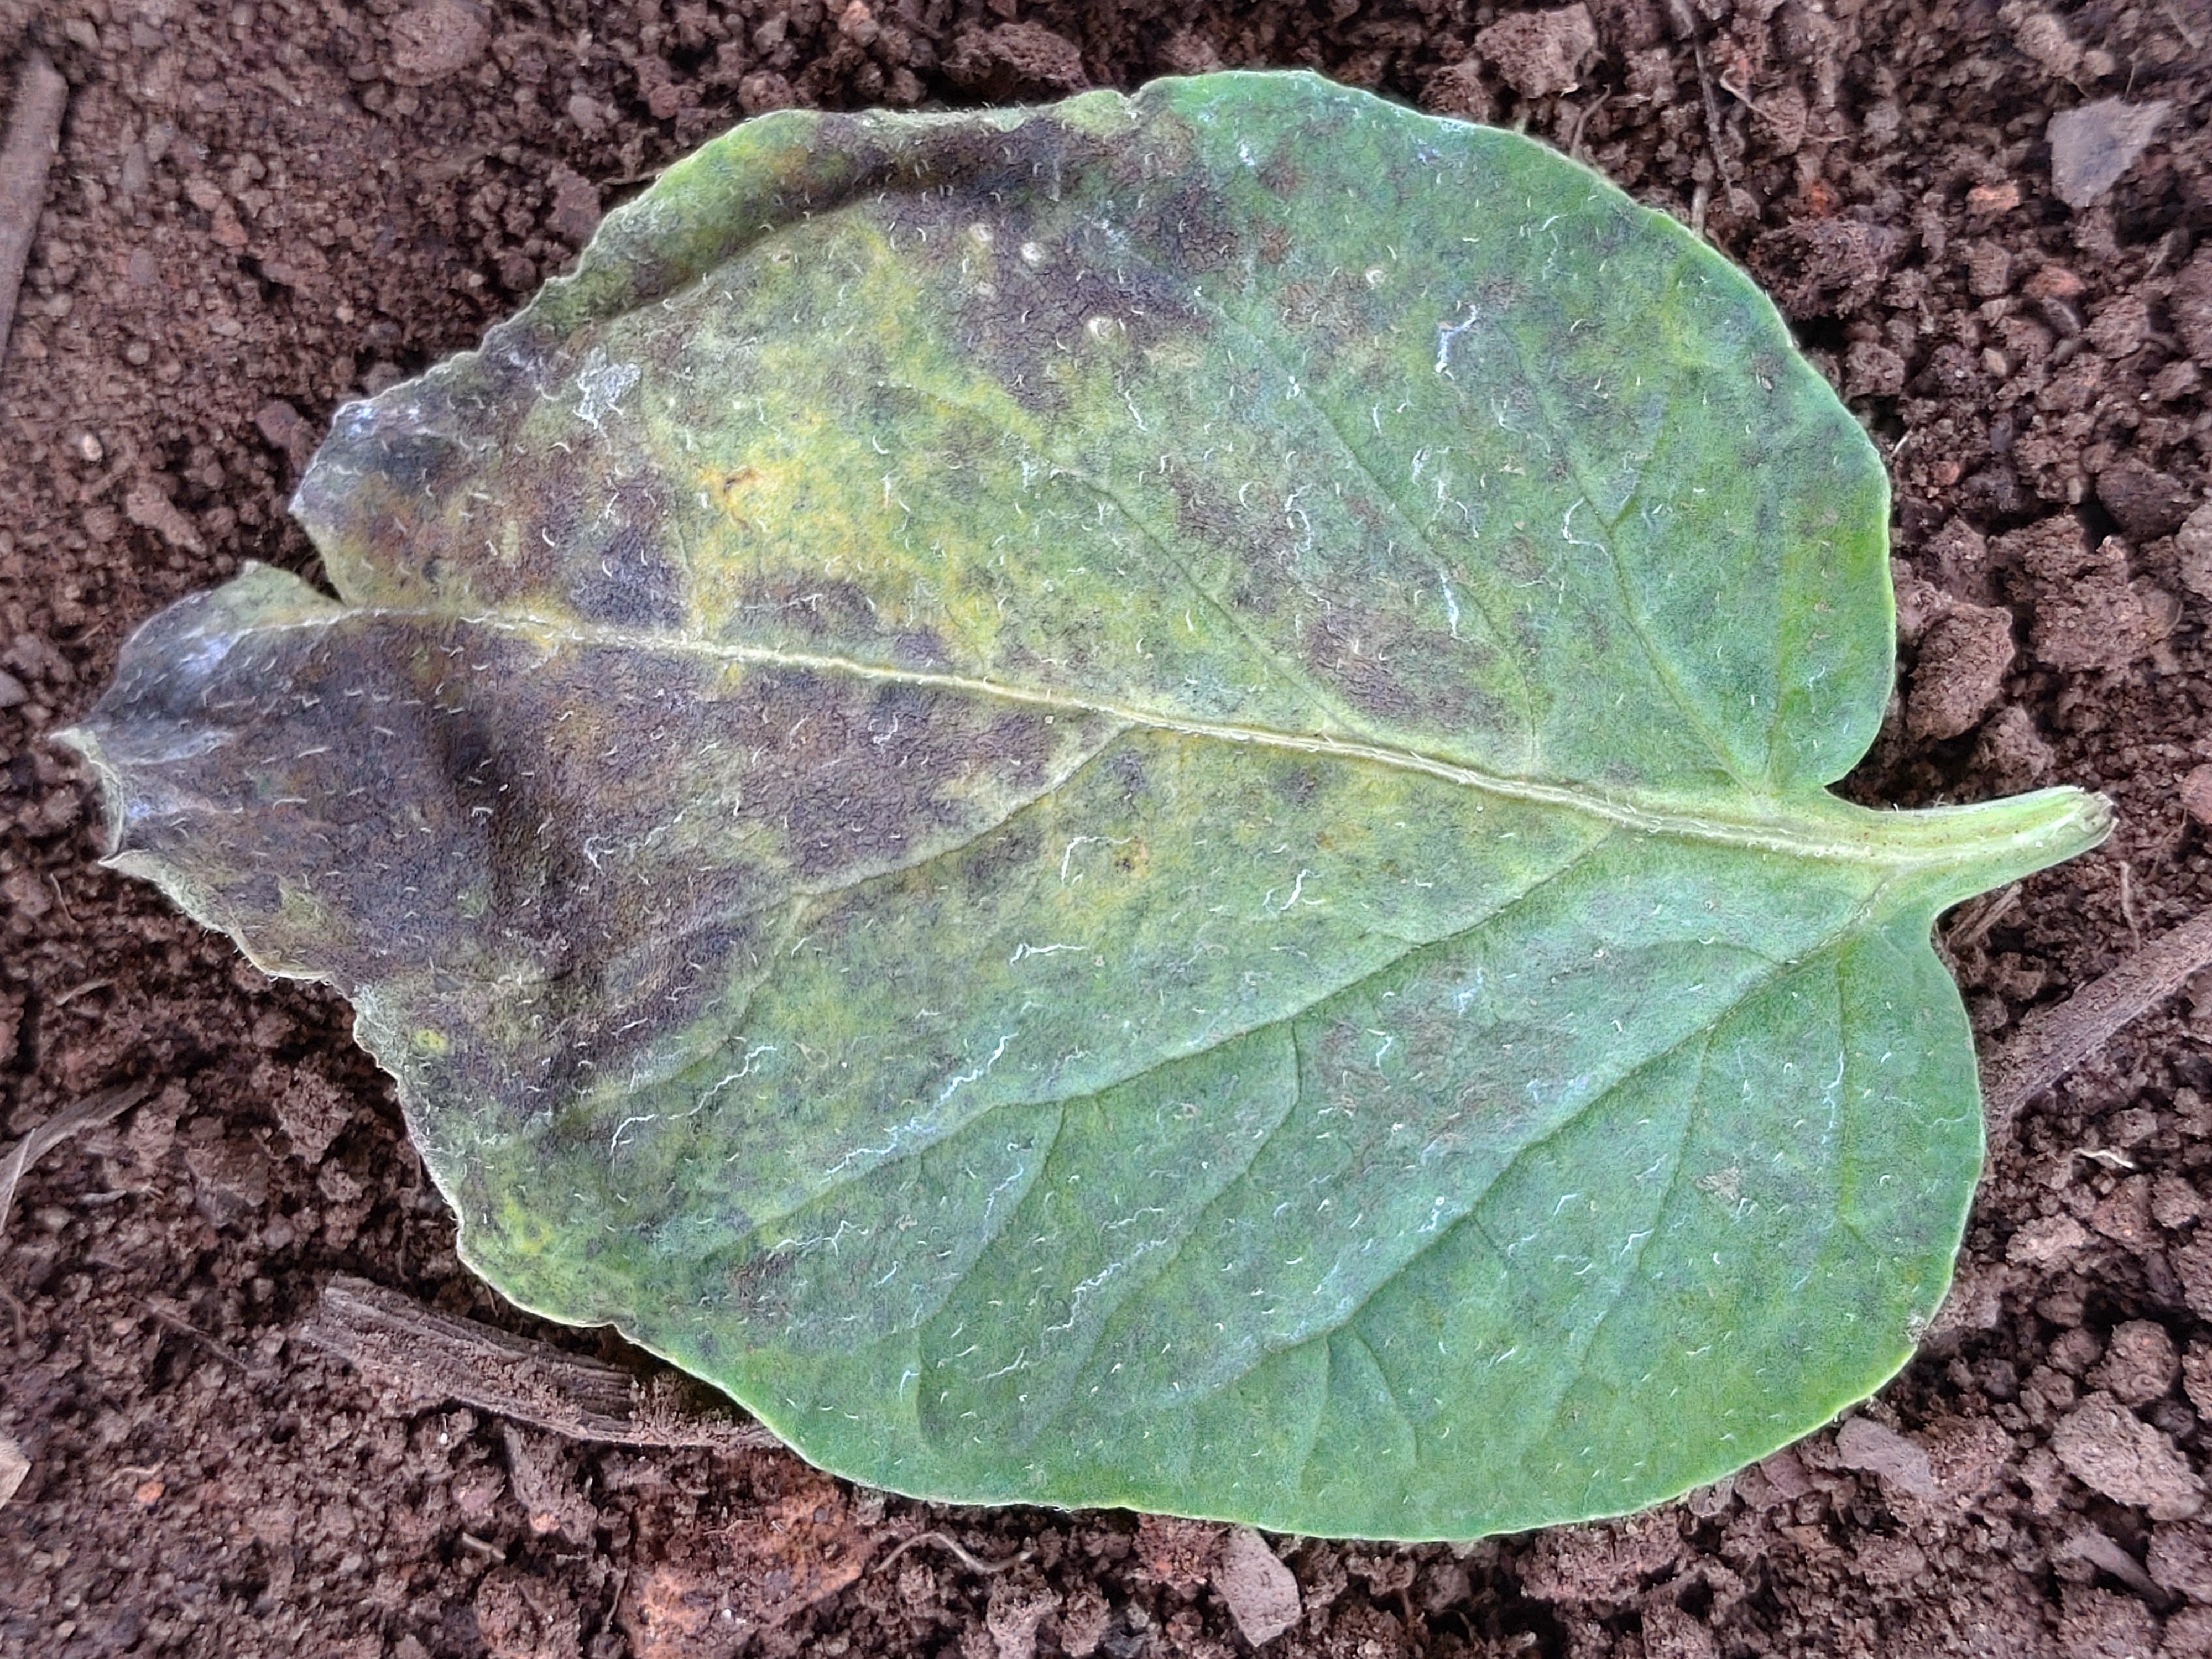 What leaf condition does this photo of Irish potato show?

late blight
